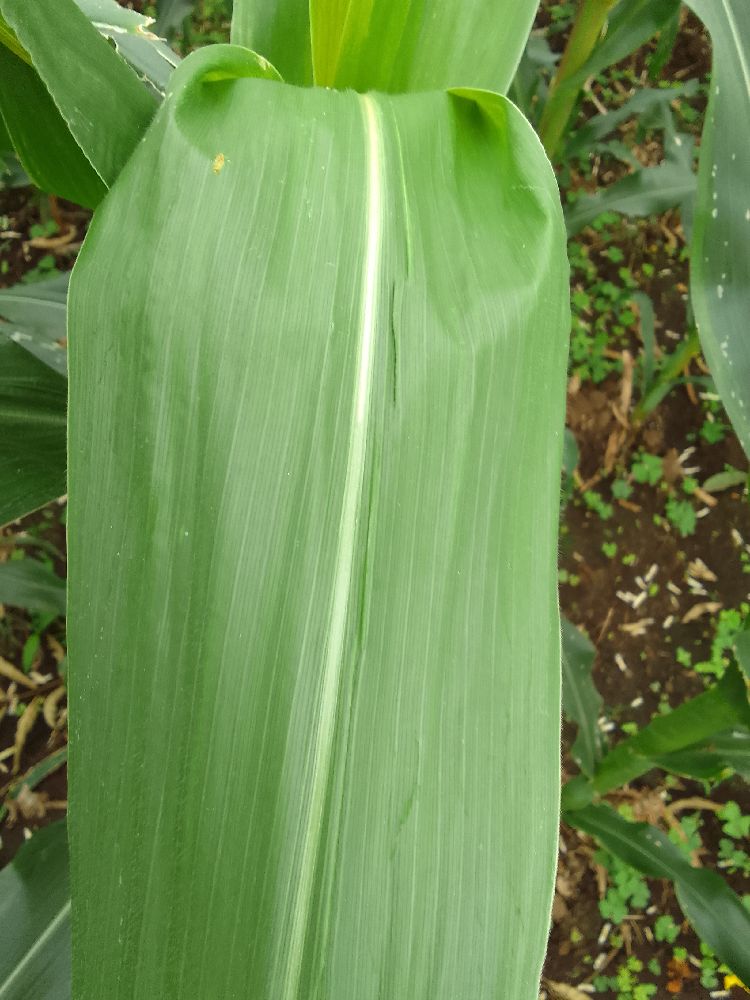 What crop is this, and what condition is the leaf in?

maize, healthy
